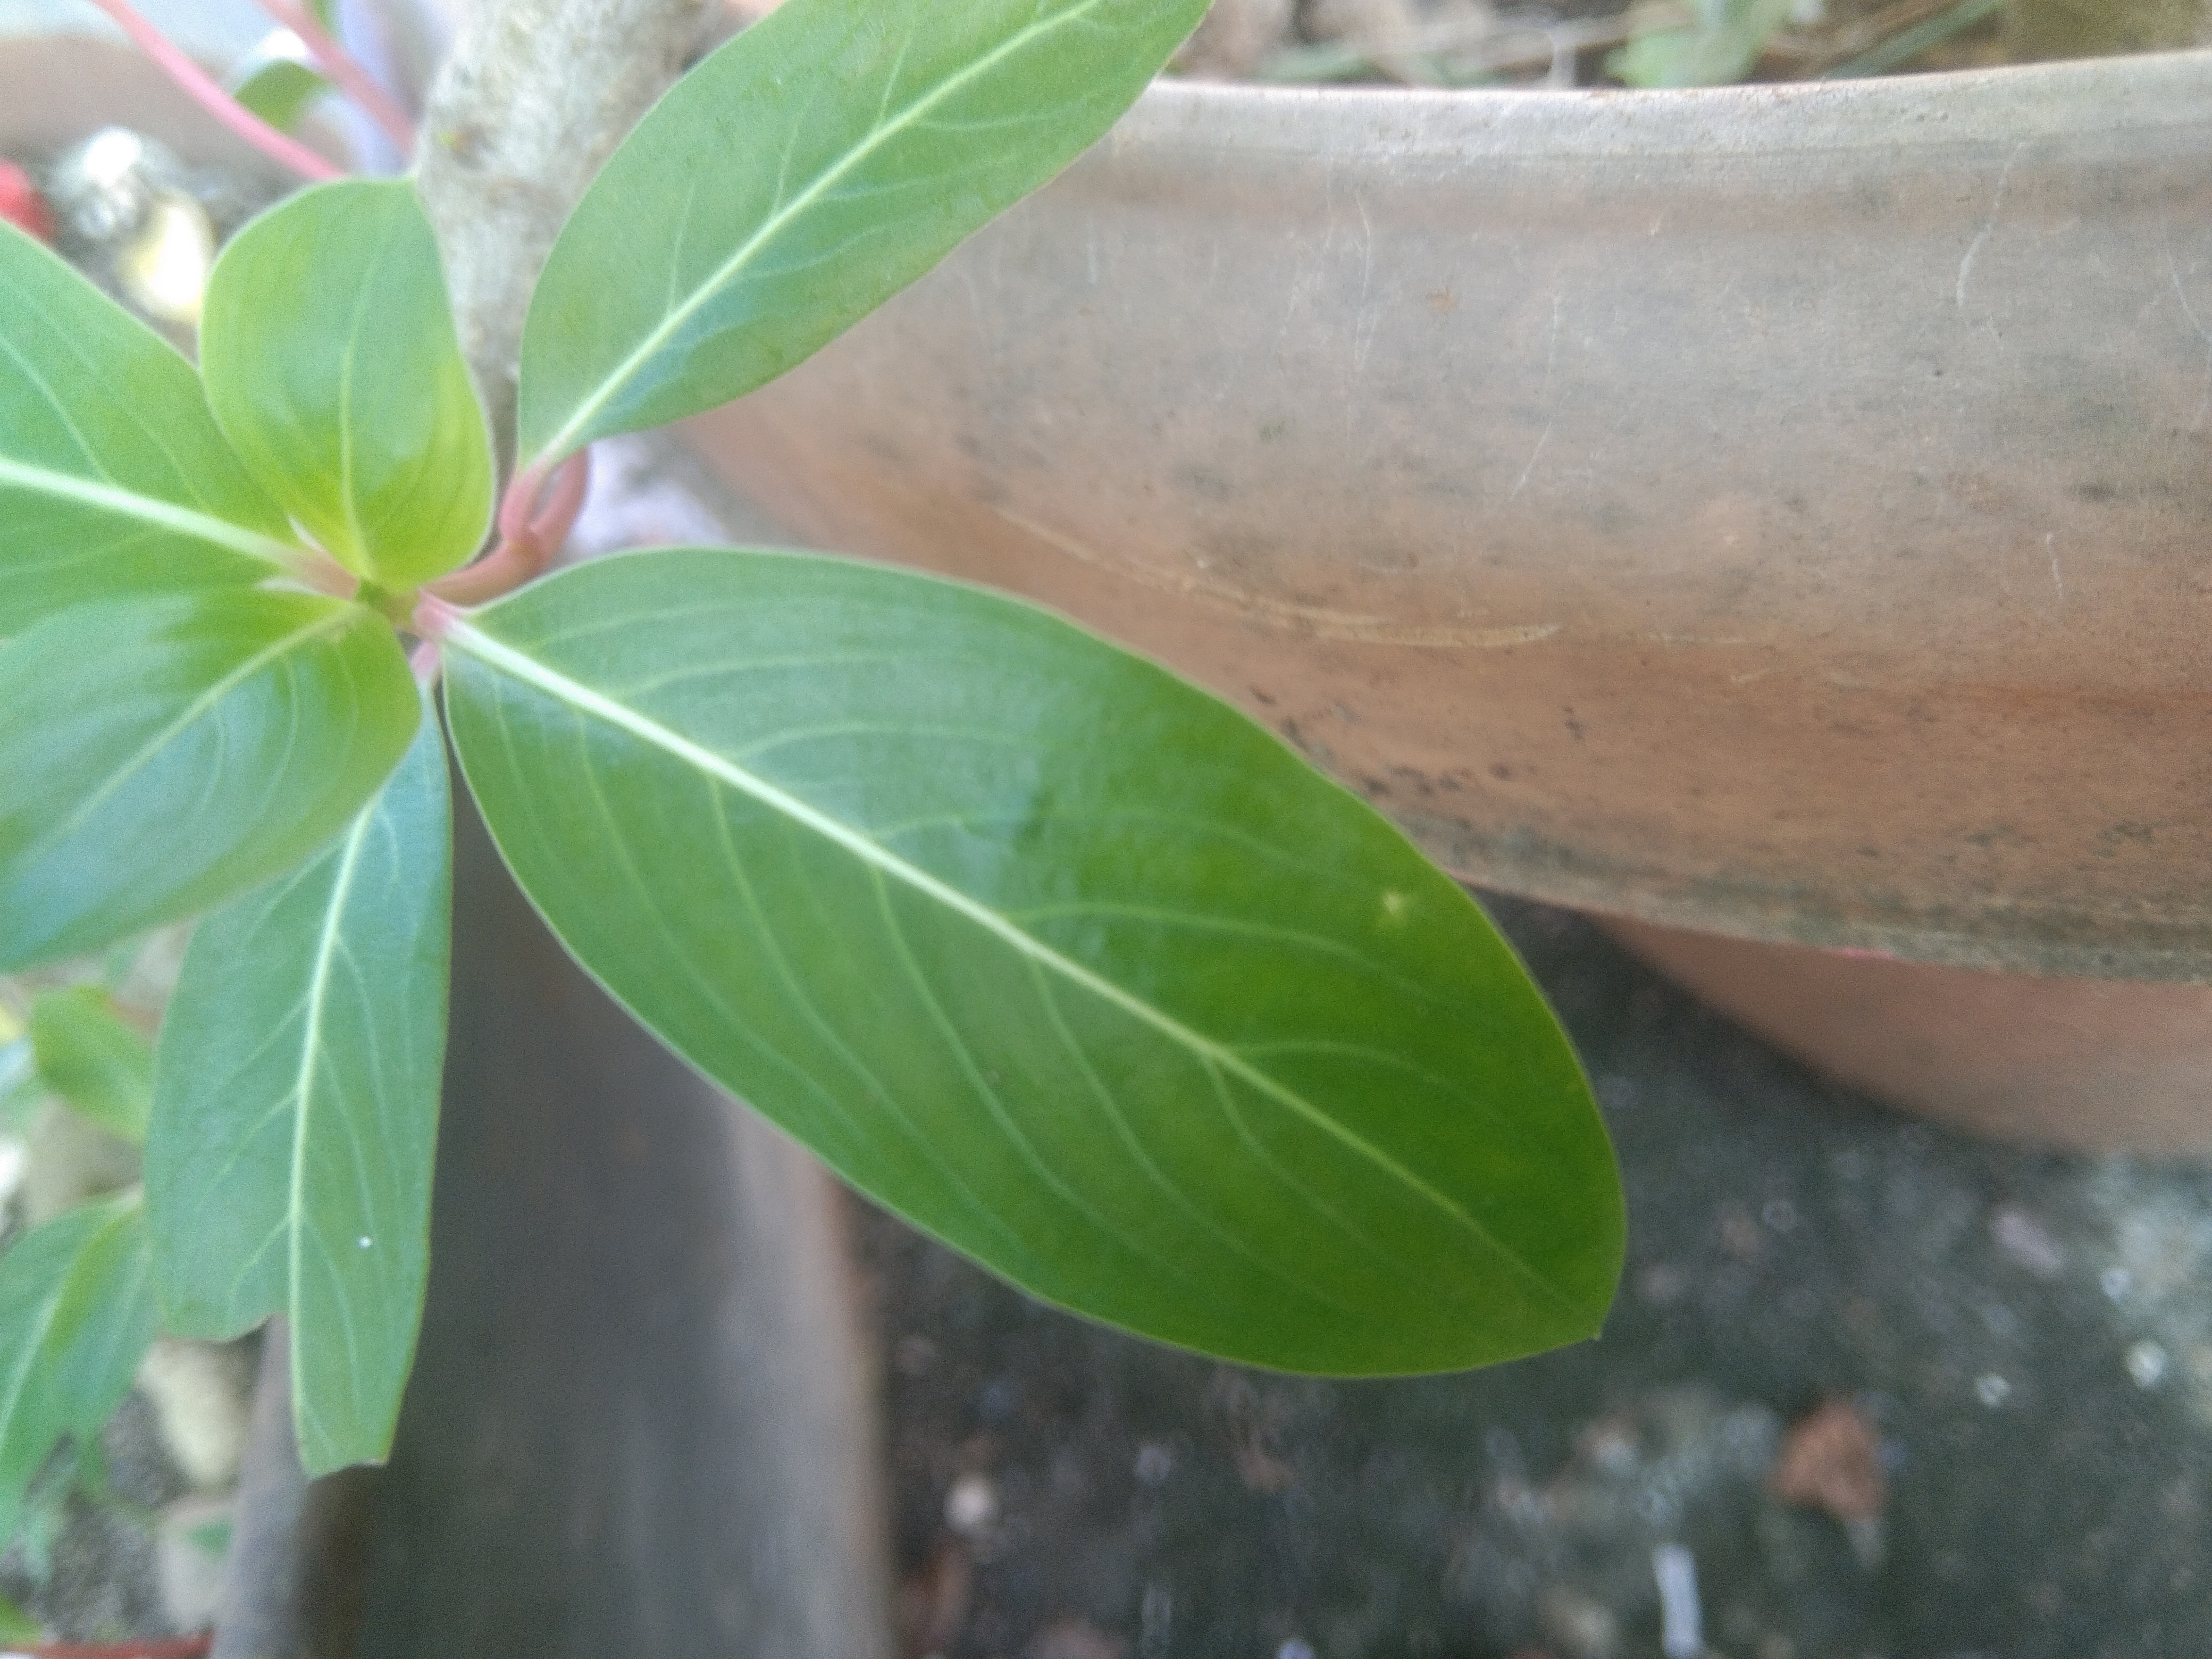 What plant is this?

rose periwinkle
